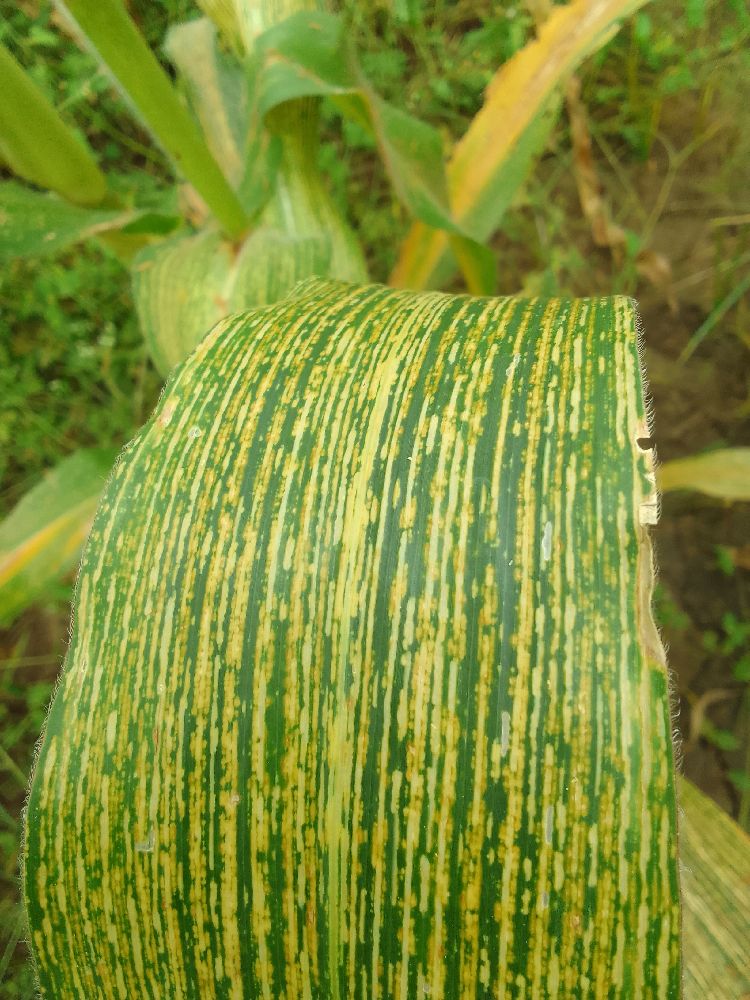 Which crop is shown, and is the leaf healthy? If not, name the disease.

maize, maize streak virus
